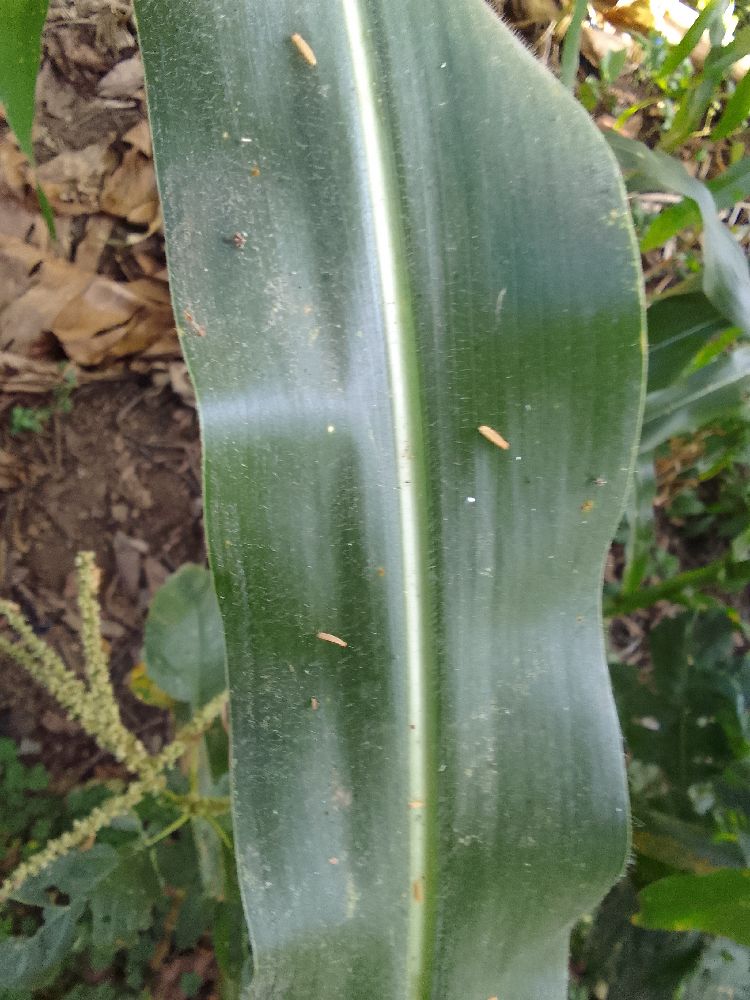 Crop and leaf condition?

maize, healthy
